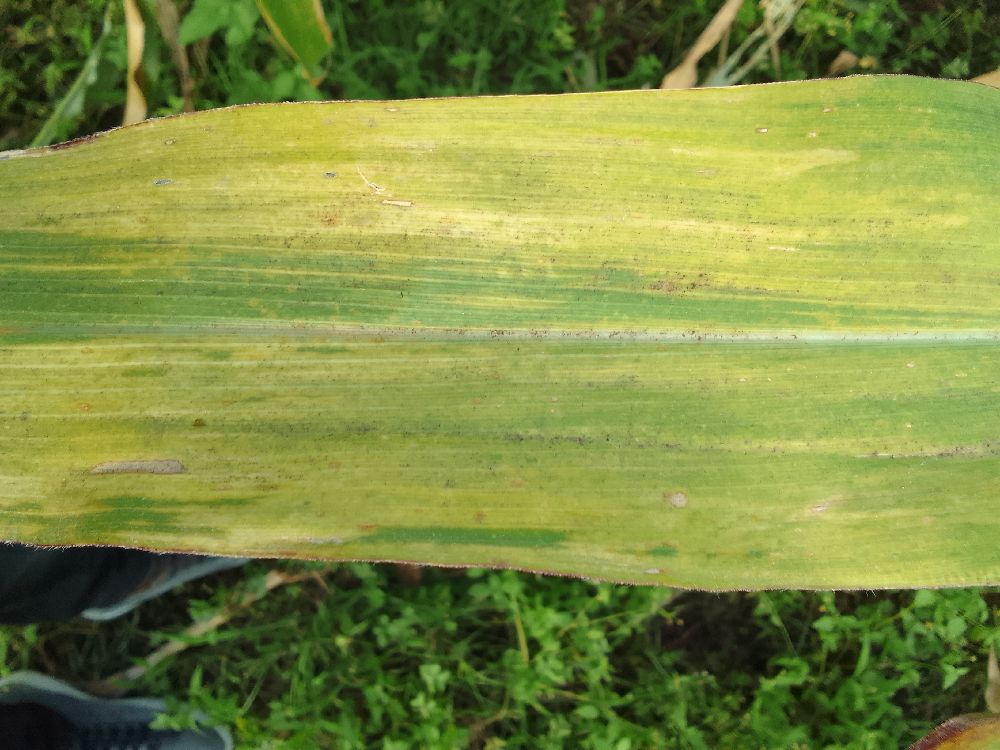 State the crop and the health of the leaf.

maize, maize lethal necrosis
